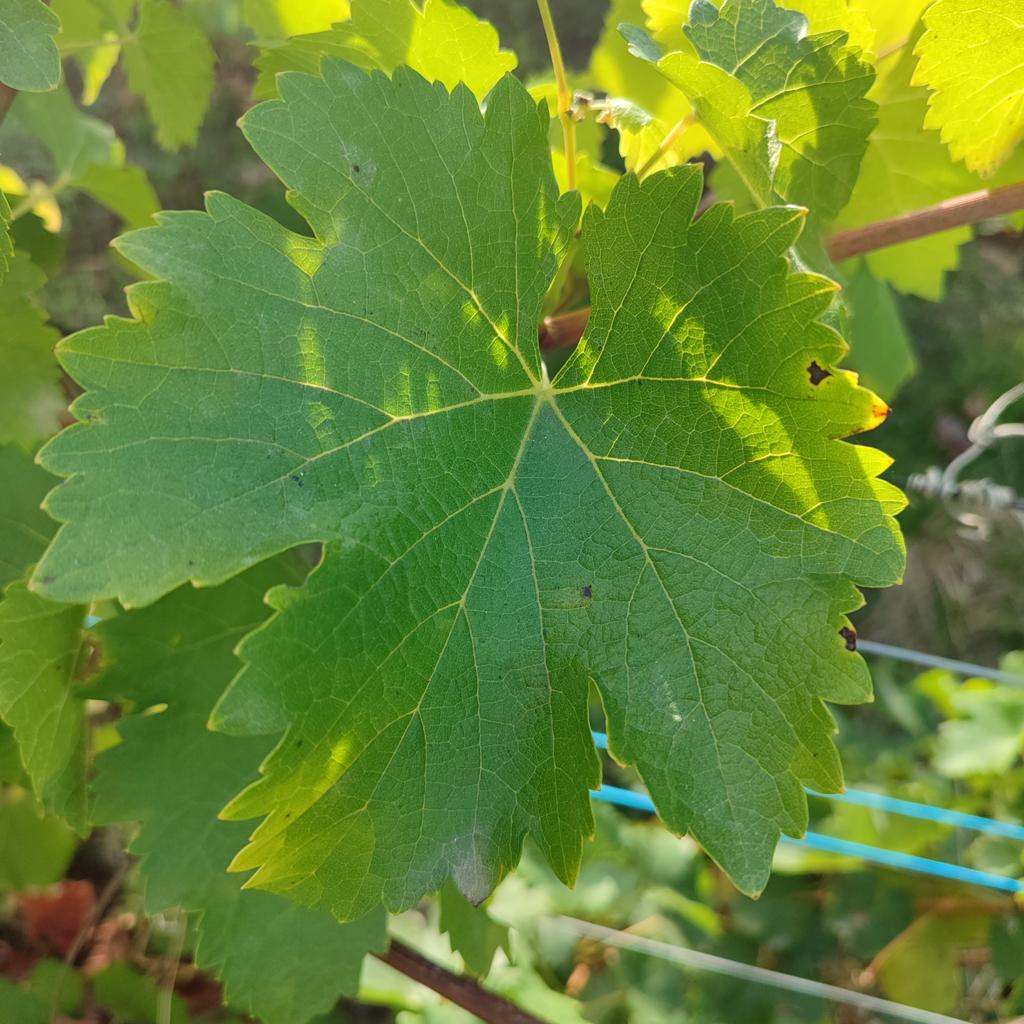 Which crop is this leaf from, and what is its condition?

grapevine, powdery mildew
